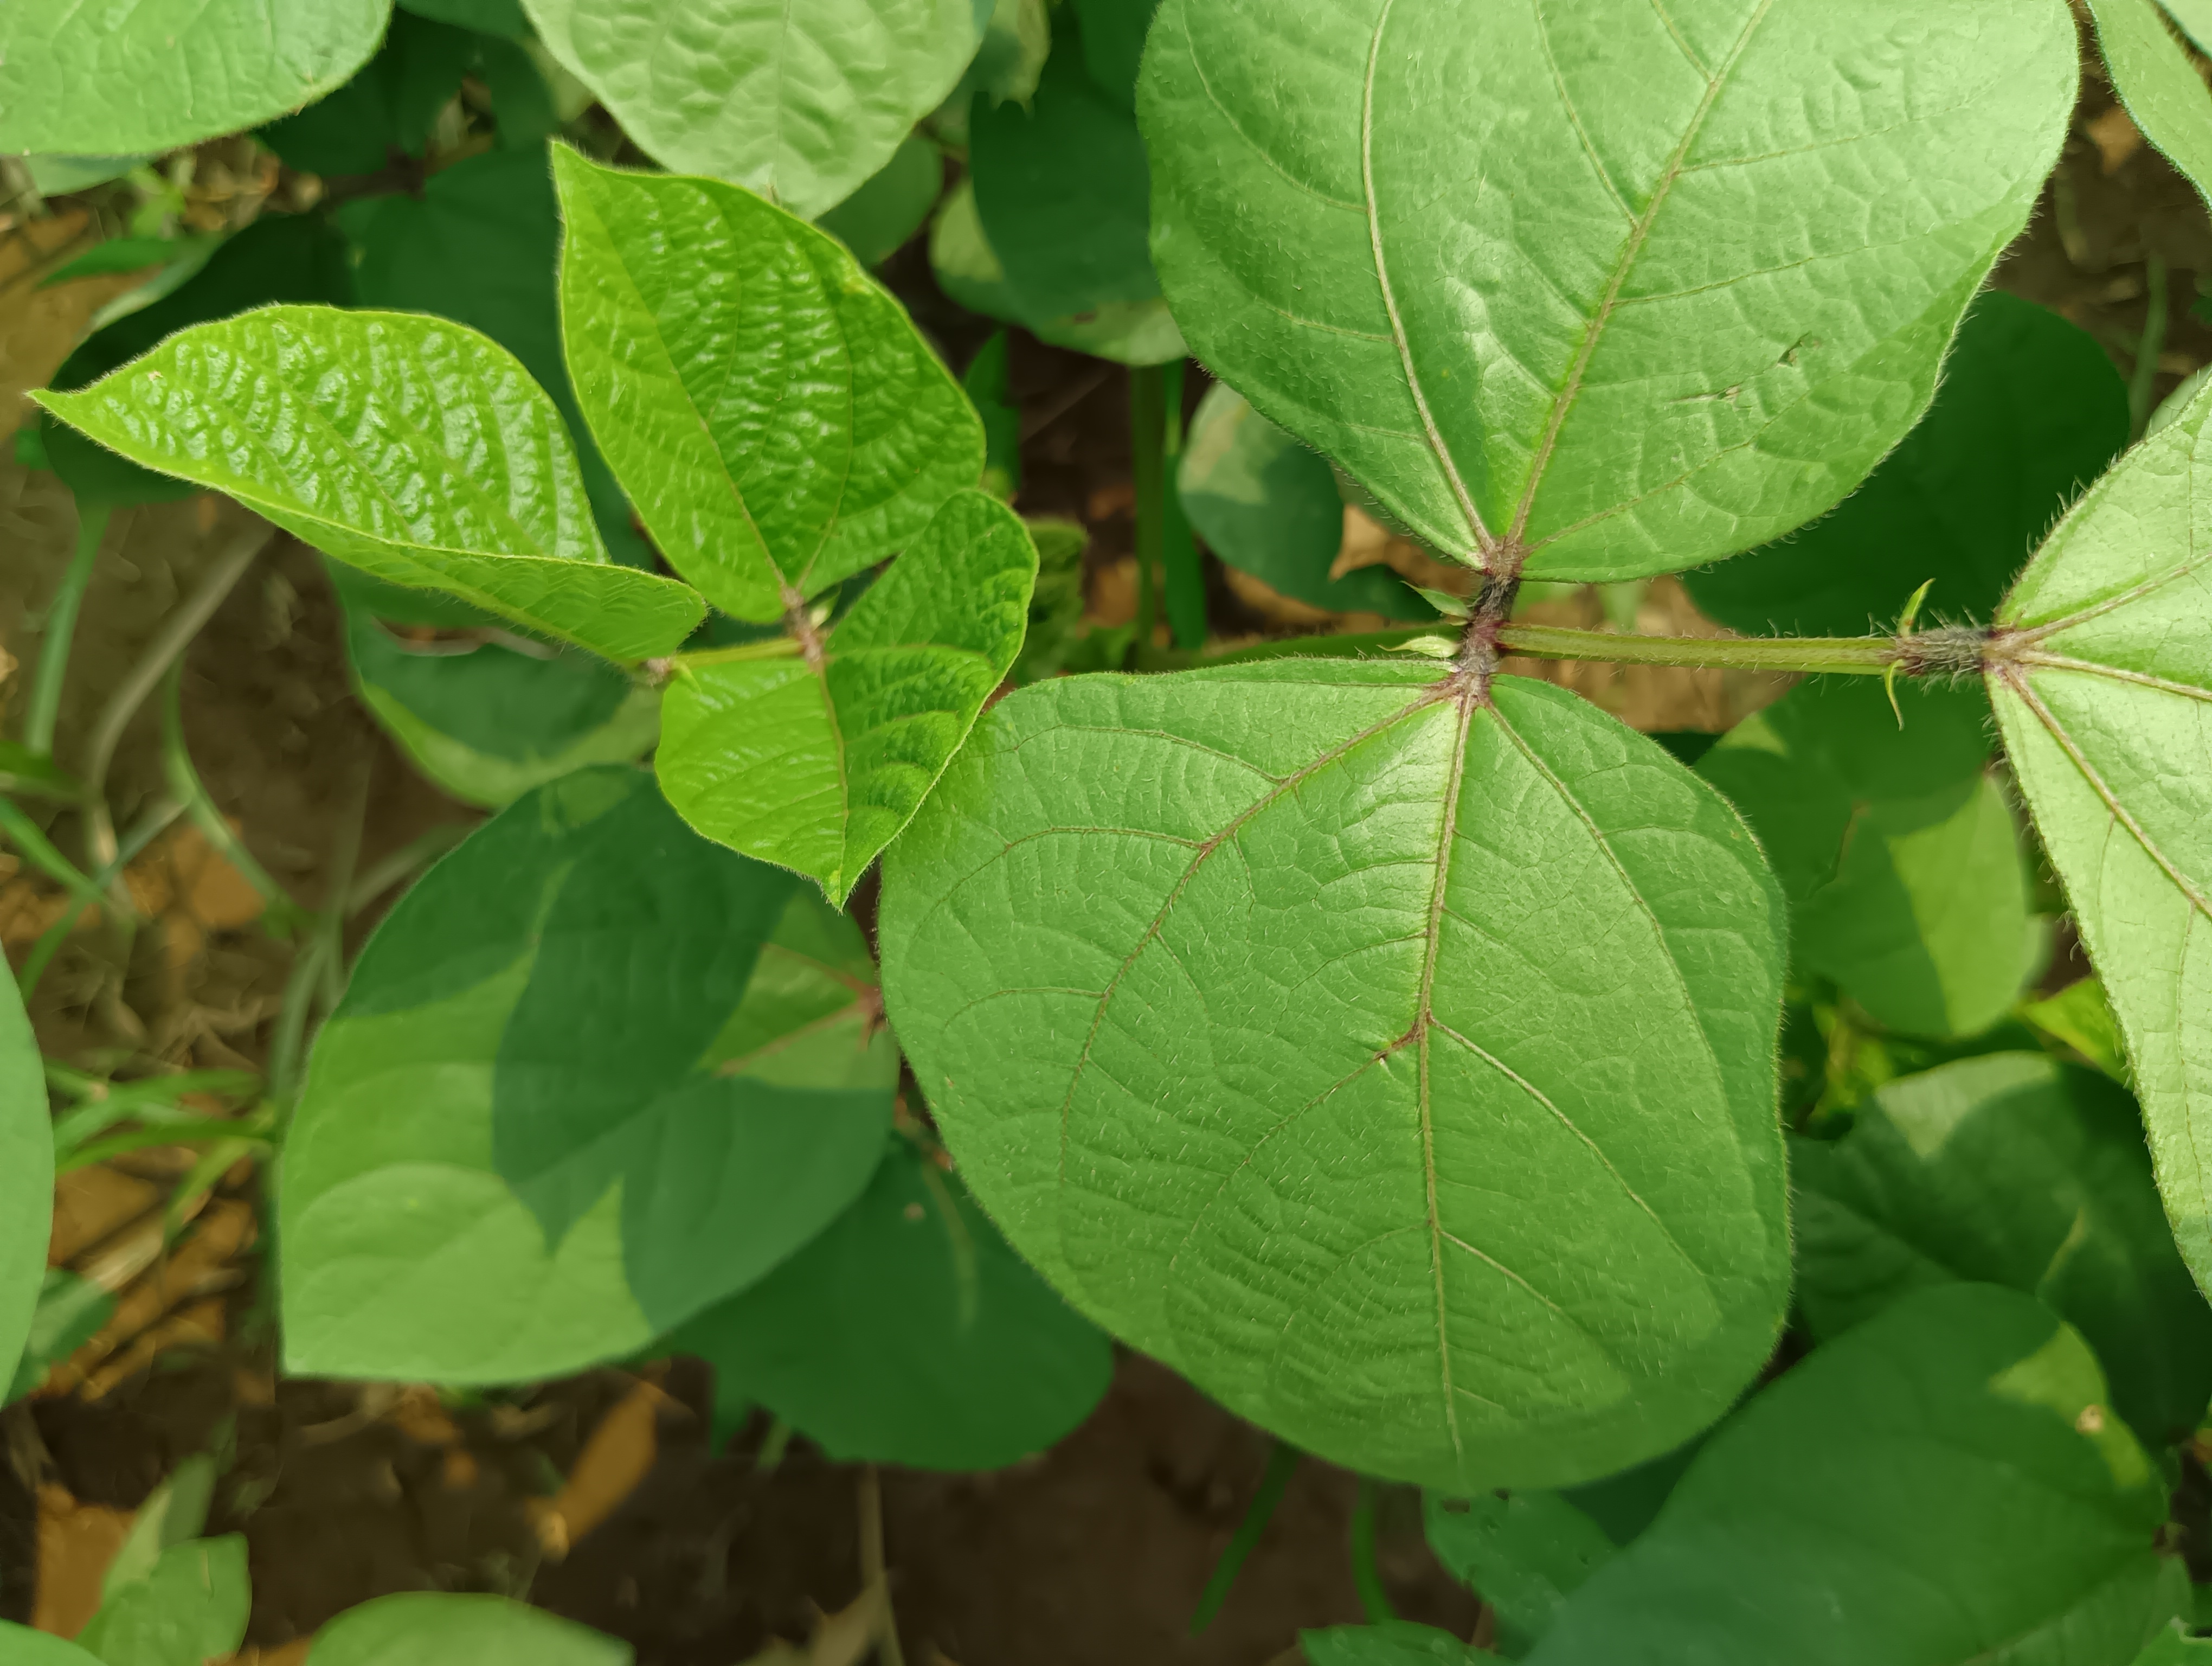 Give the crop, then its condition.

mungbean, healthy
